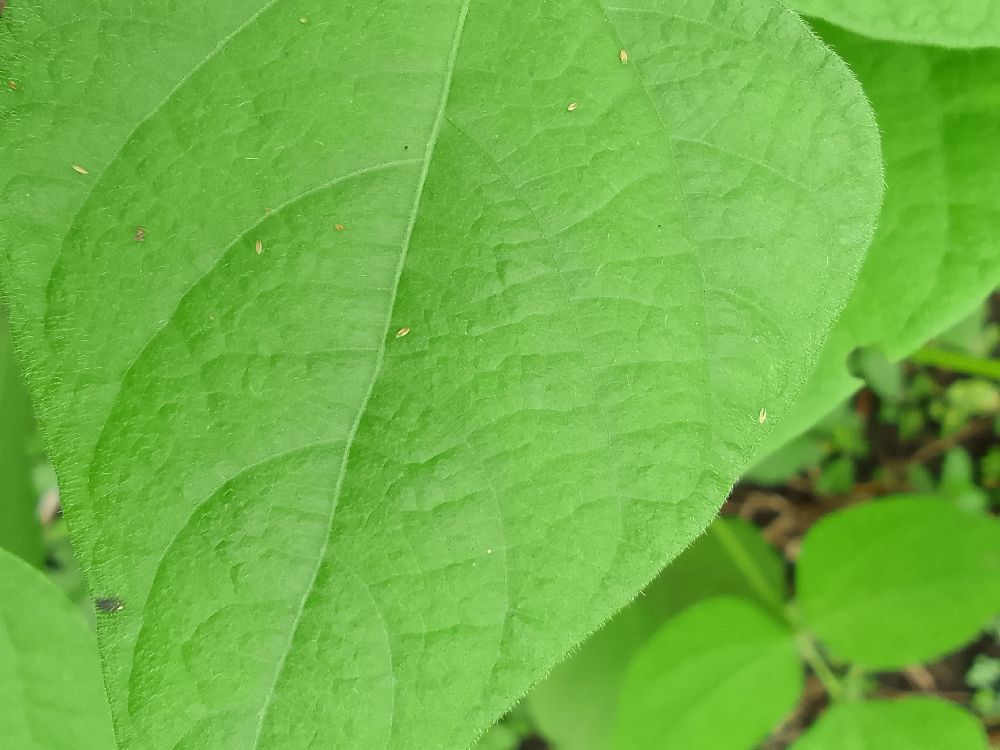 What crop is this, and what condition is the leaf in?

common bean, healthy
